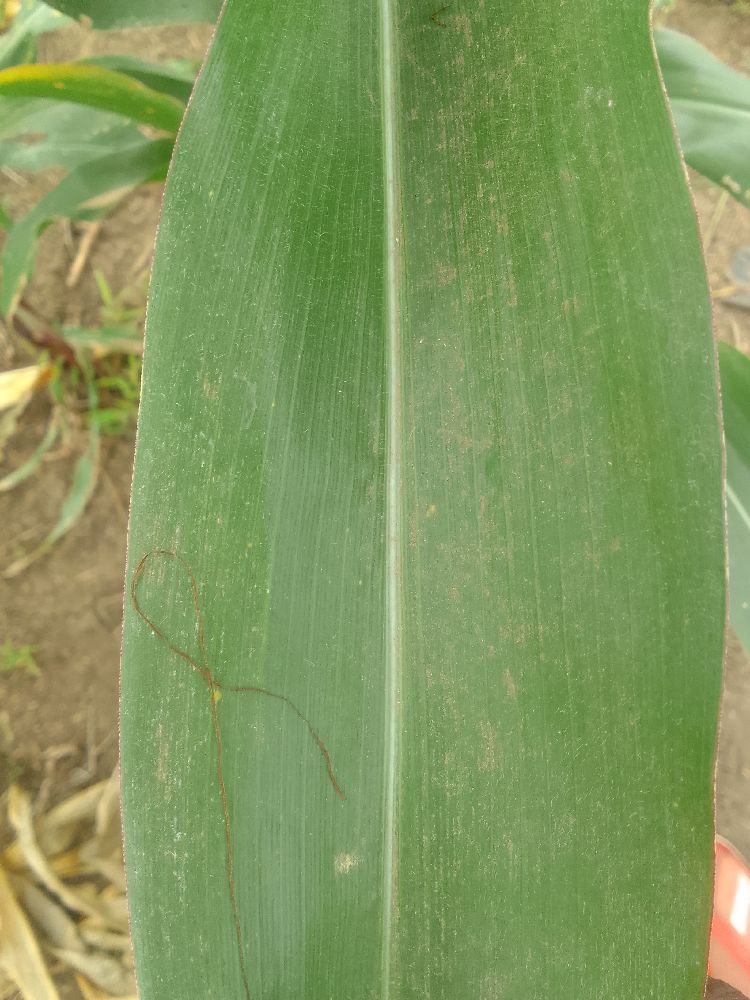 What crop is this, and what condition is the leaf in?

maize, healthy
